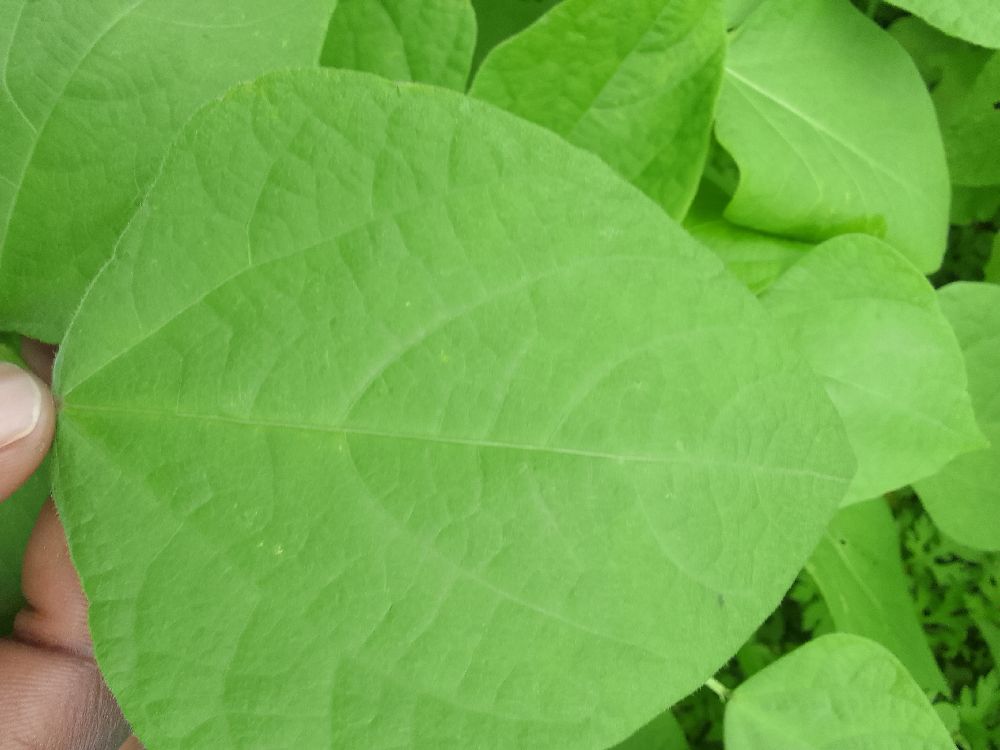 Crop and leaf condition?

common bean, healthy
